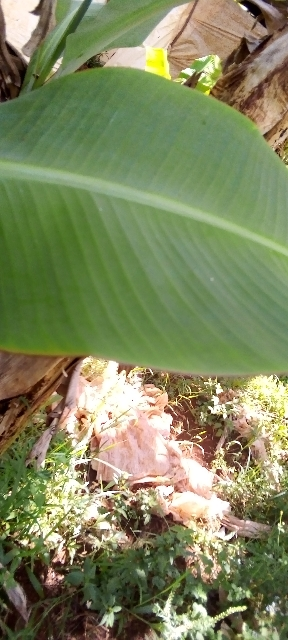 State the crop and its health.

banana, healthy
